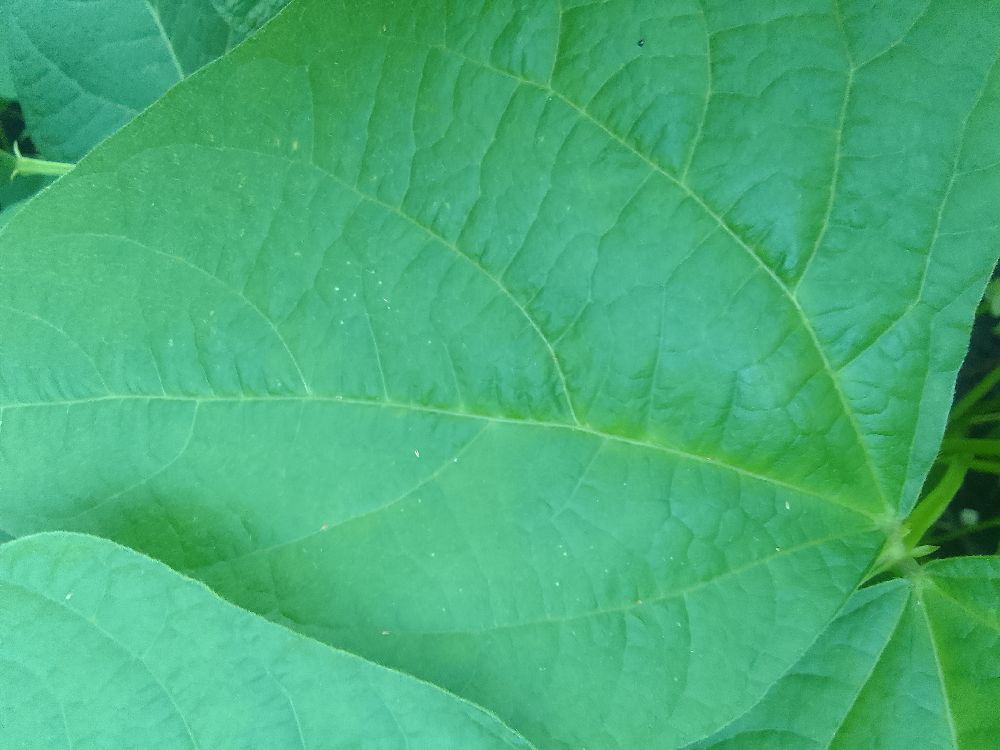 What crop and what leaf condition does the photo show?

common bean, healthy
